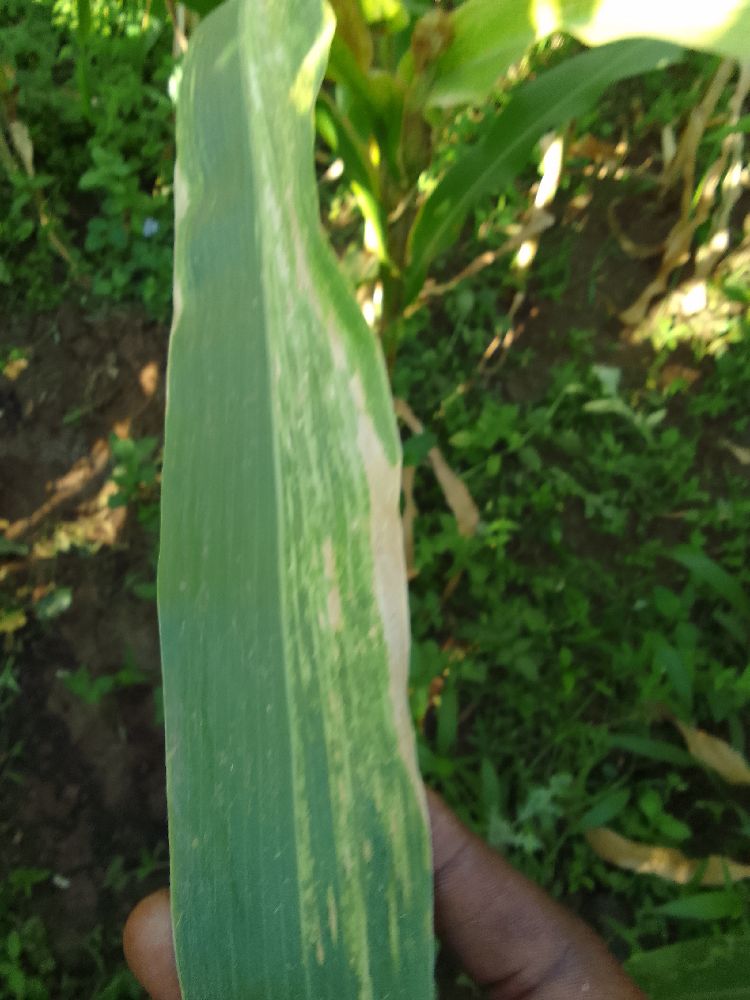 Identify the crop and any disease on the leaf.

maize, maize lethal necrosis
